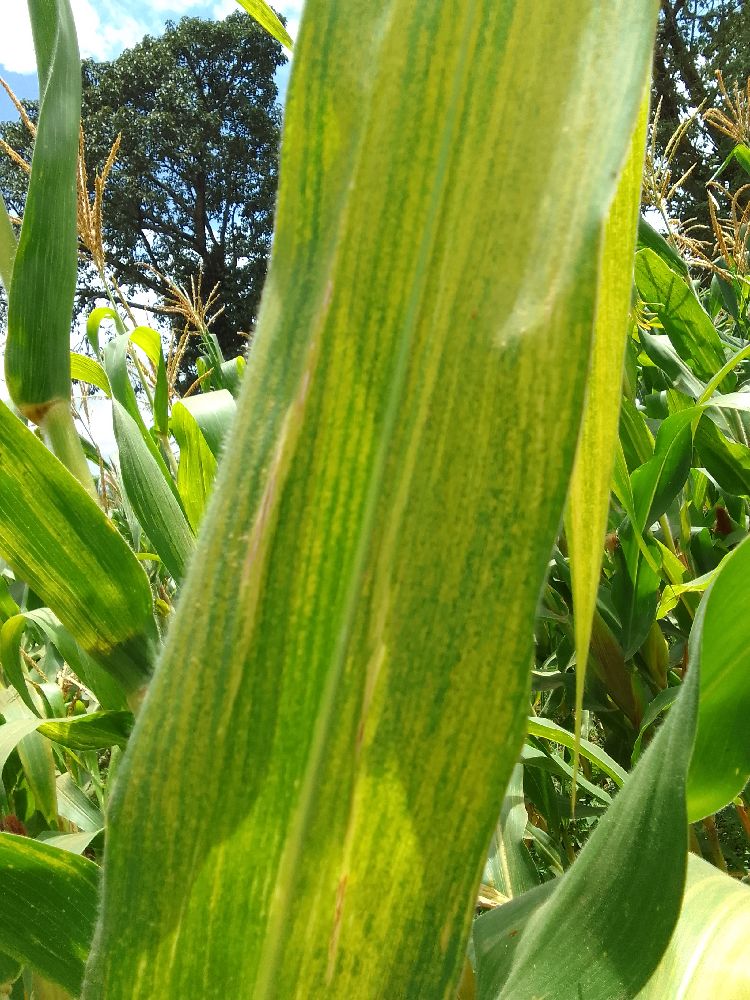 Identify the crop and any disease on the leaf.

maize, maize lethal necrosis
